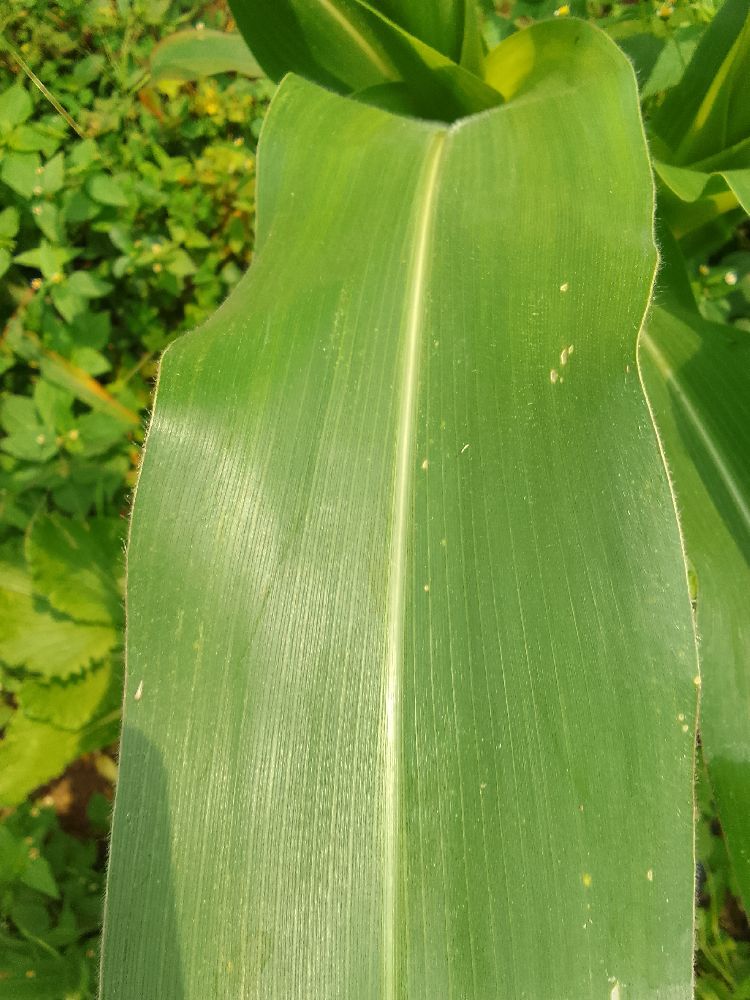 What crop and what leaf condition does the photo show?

maize, healthy
